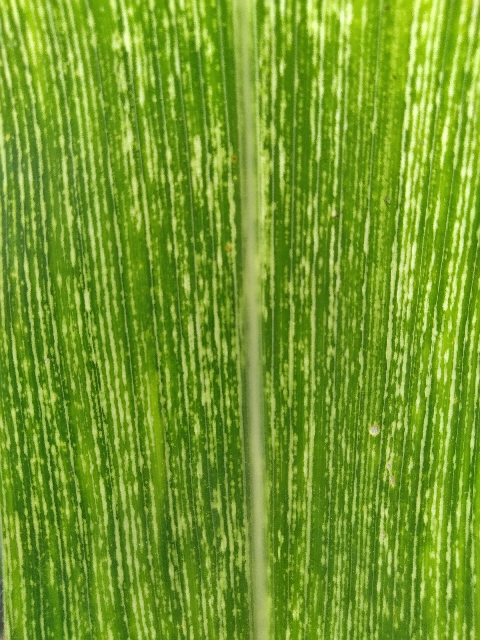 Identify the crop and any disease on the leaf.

maize, maize streak virus
